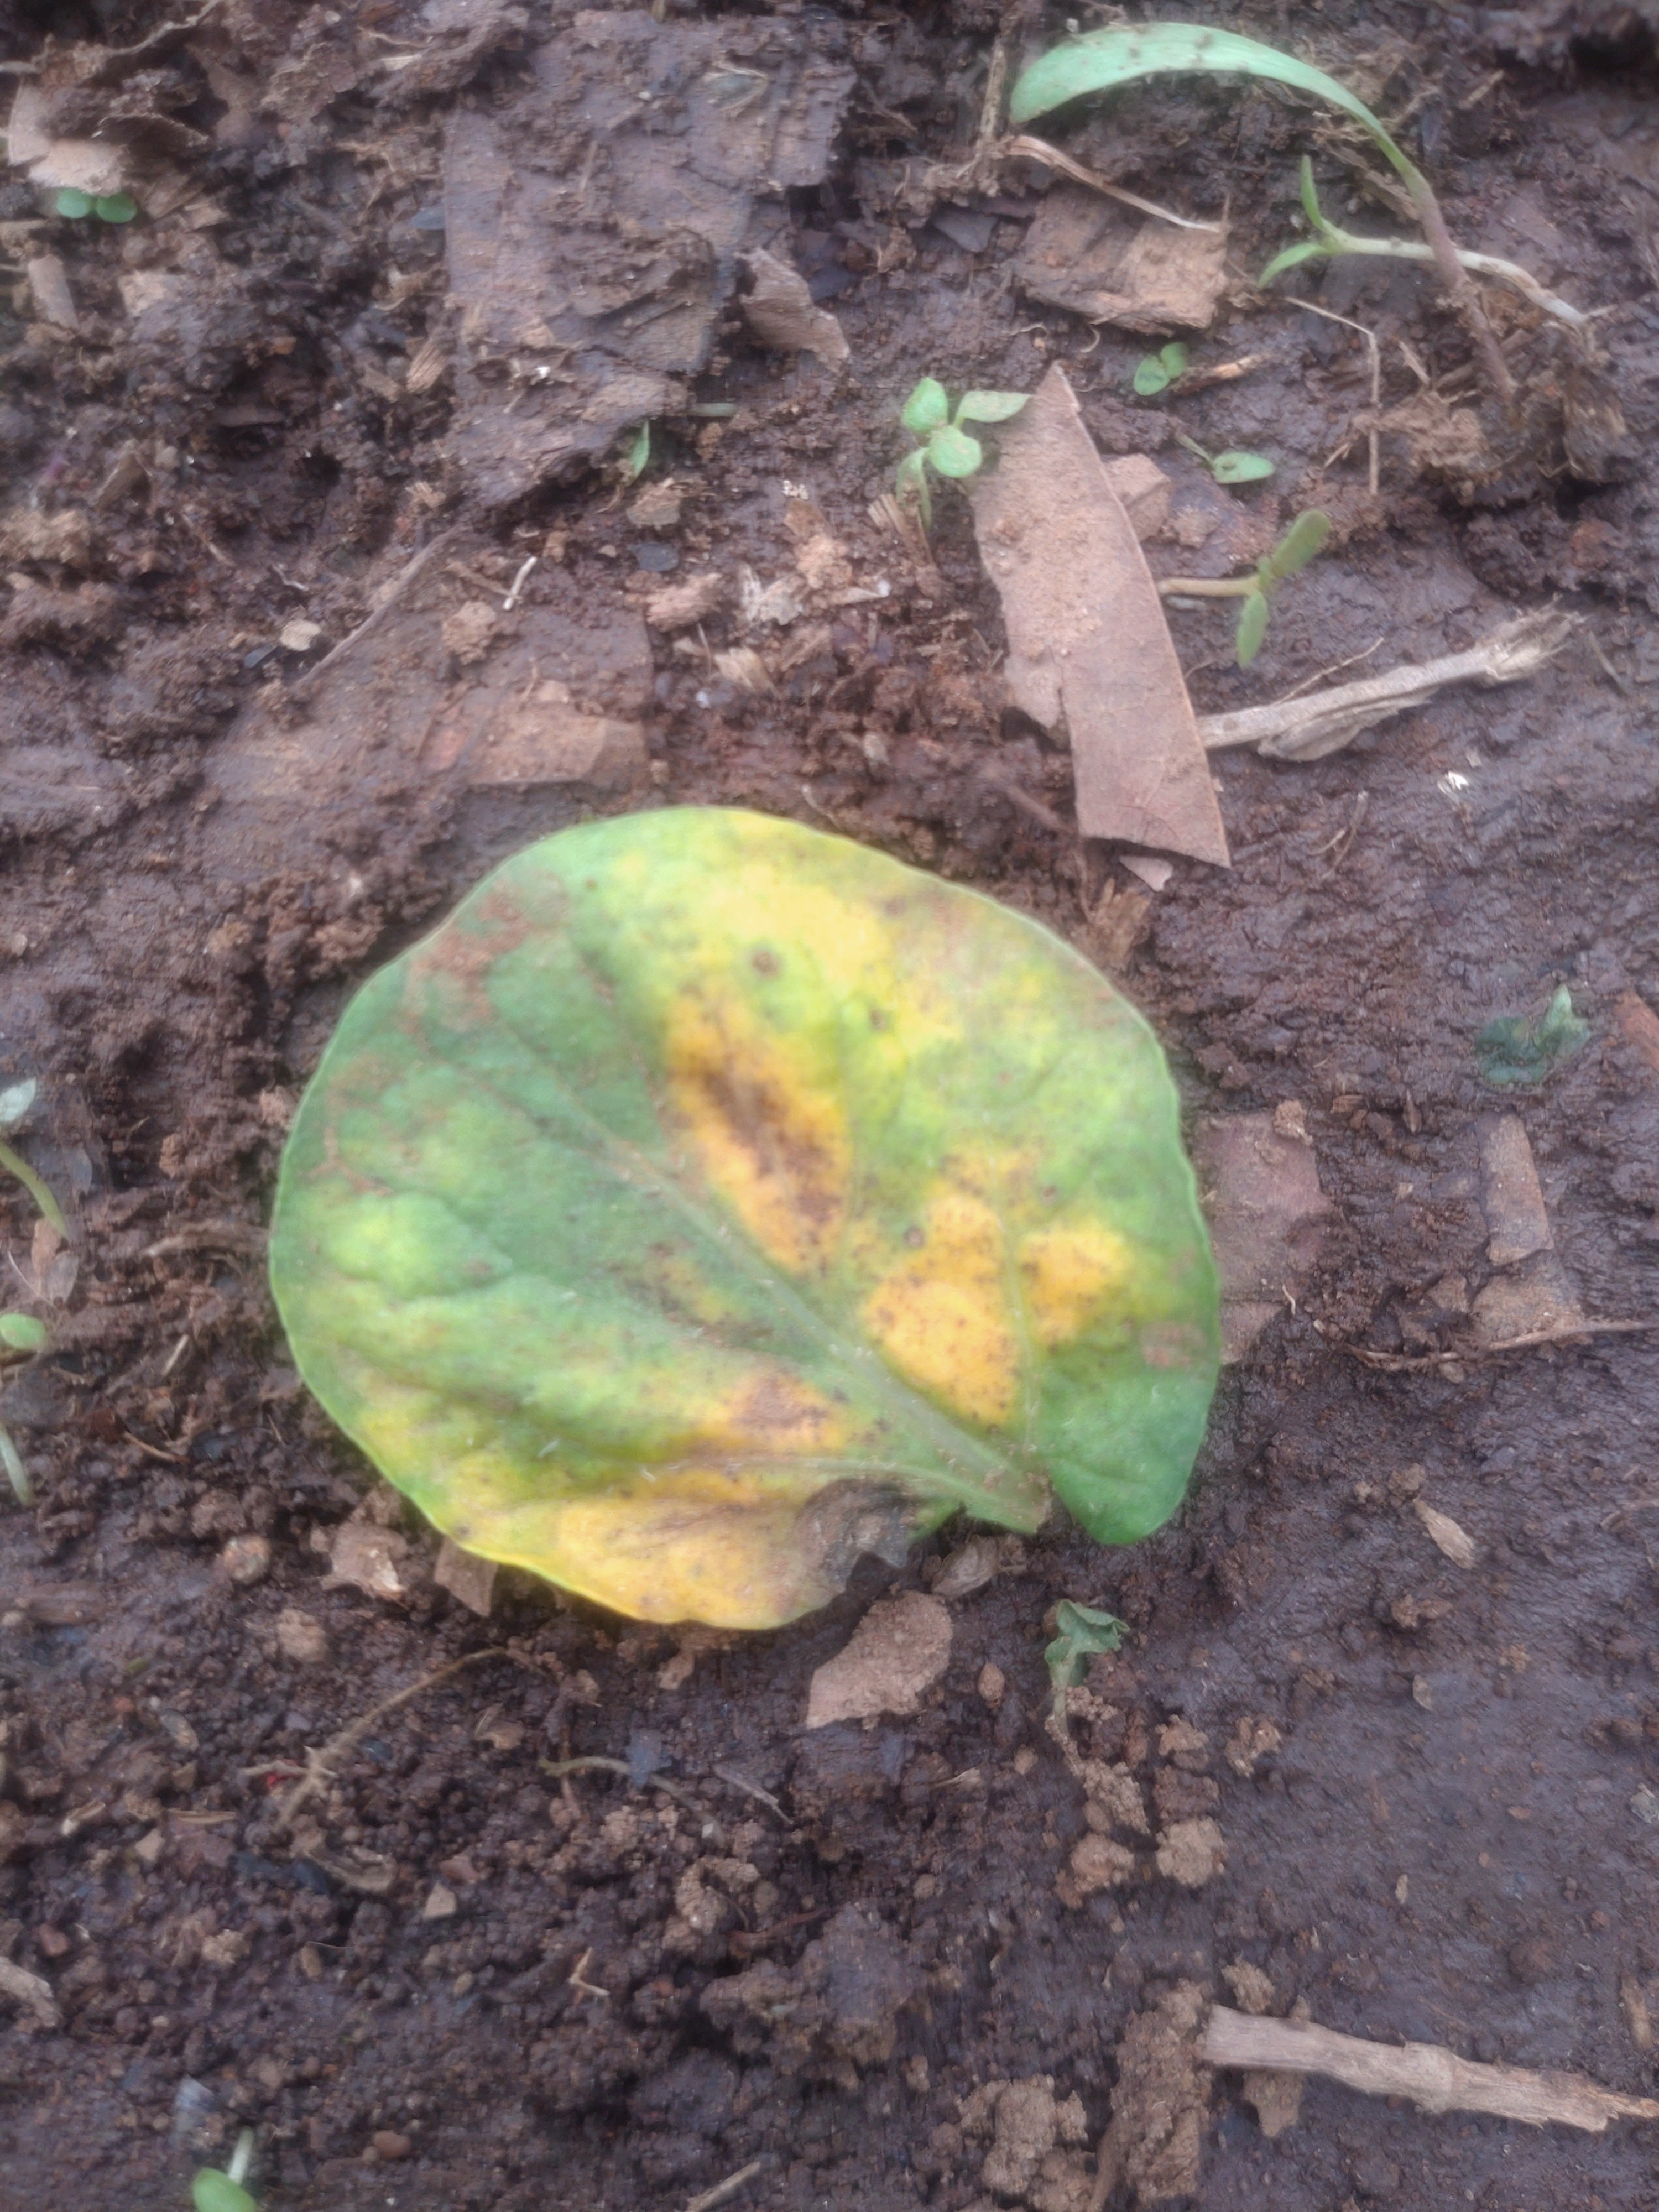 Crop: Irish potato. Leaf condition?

late blight
